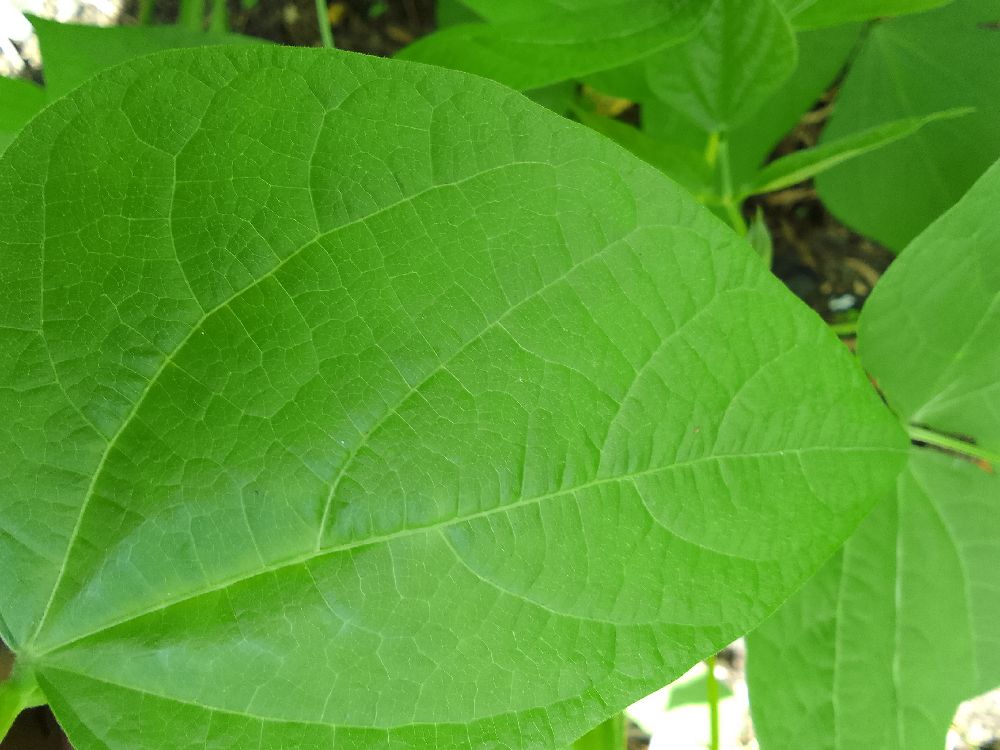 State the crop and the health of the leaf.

common bean, healthy
